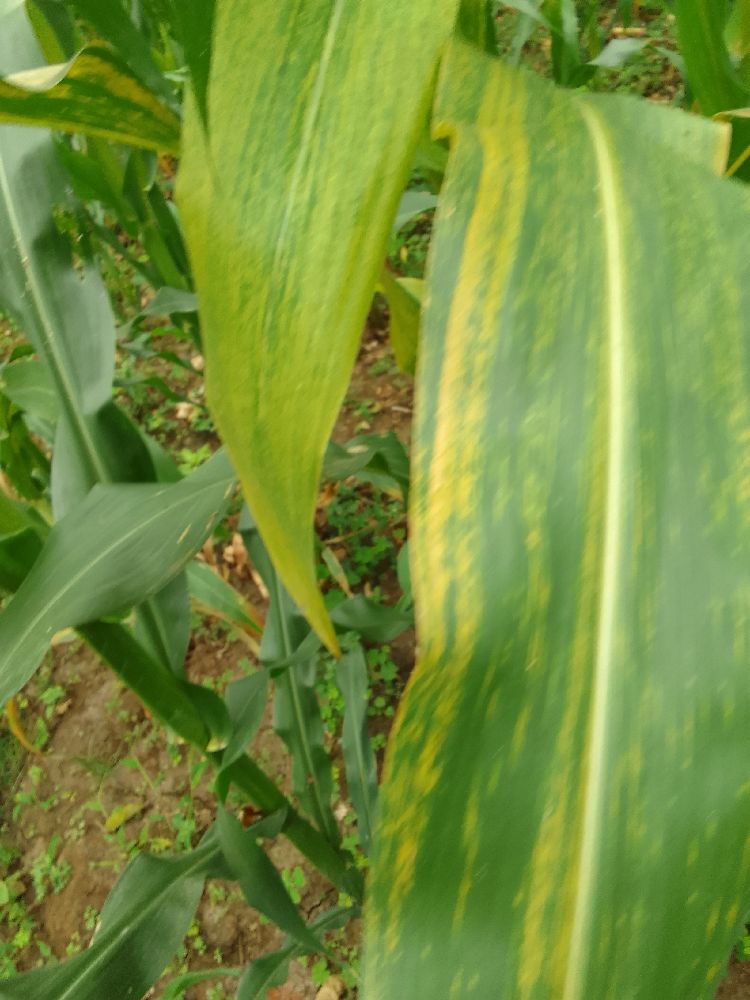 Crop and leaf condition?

maize, maize lethal necrosis
